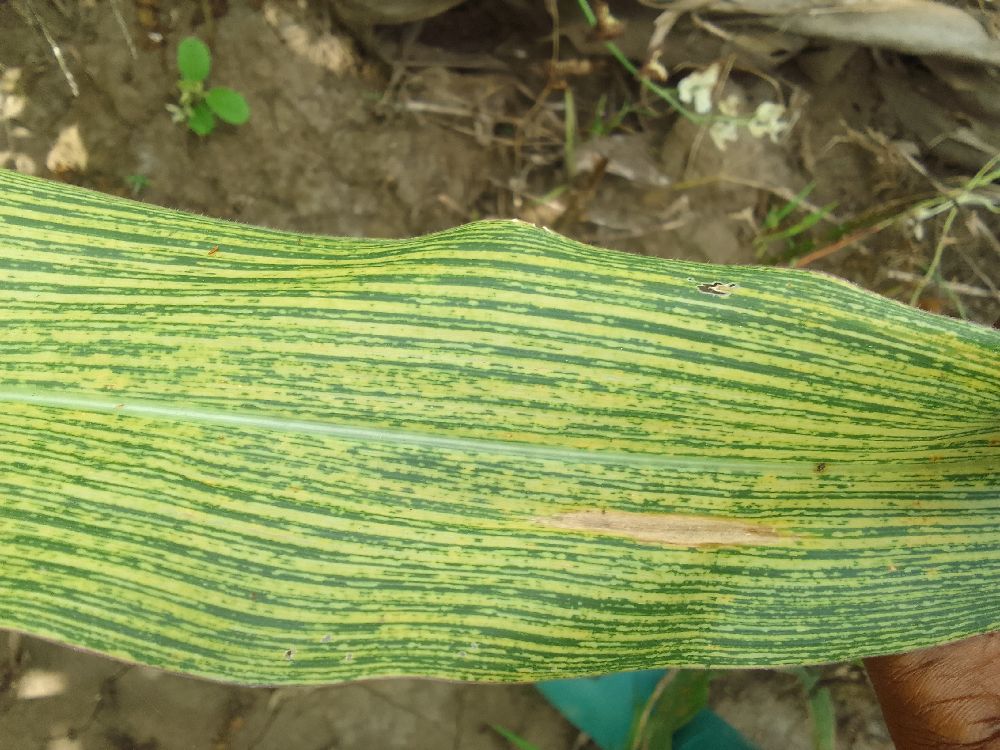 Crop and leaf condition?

maize, maize streak virus
